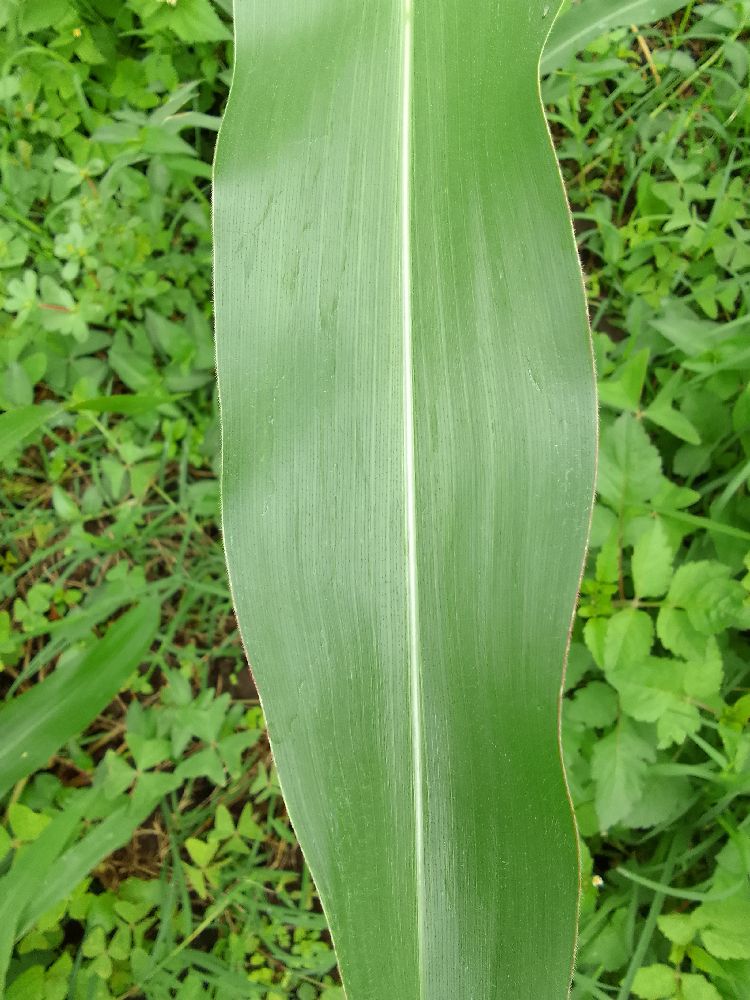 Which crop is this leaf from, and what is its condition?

maize, healthy
